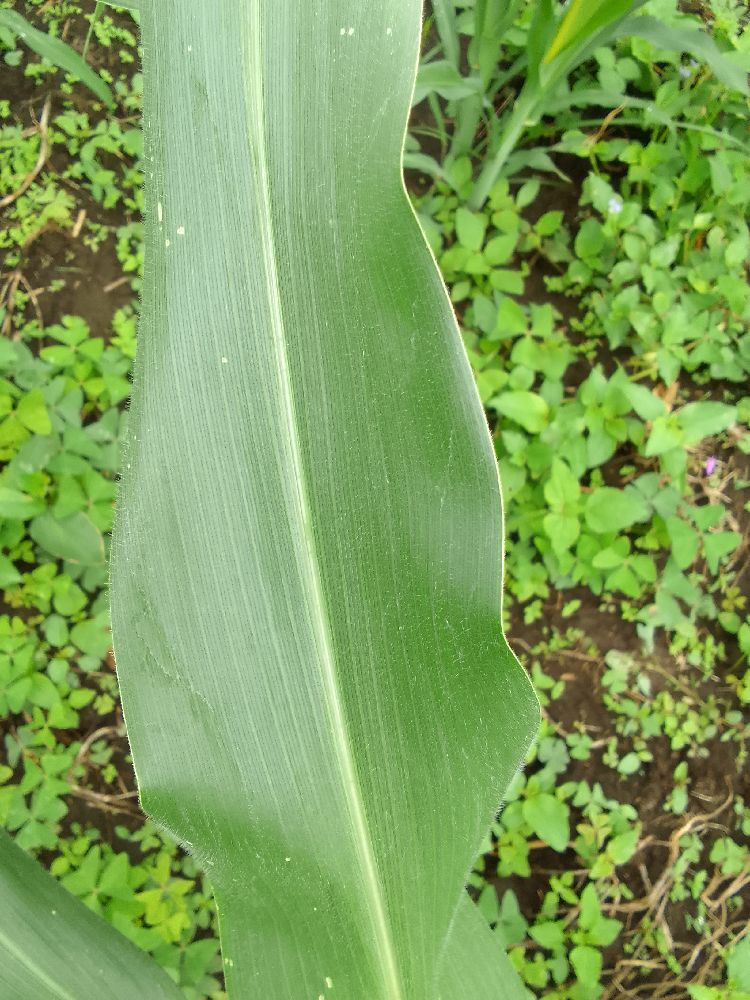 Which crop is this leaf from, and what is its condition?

maize, healthy
